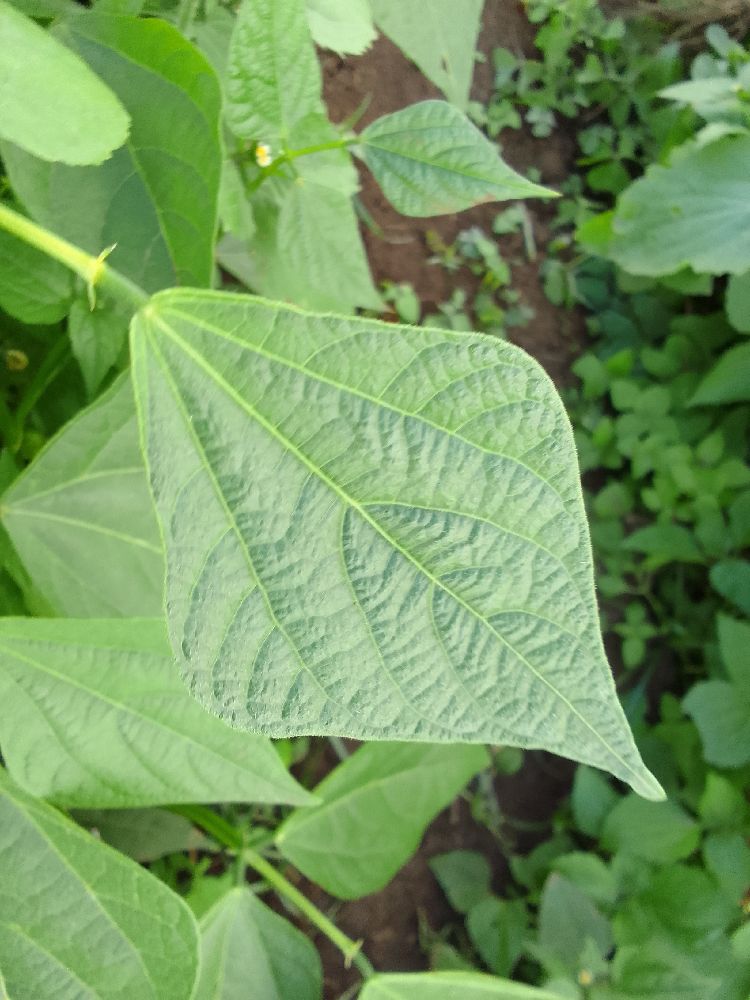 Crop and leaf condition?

common bean, healthy
